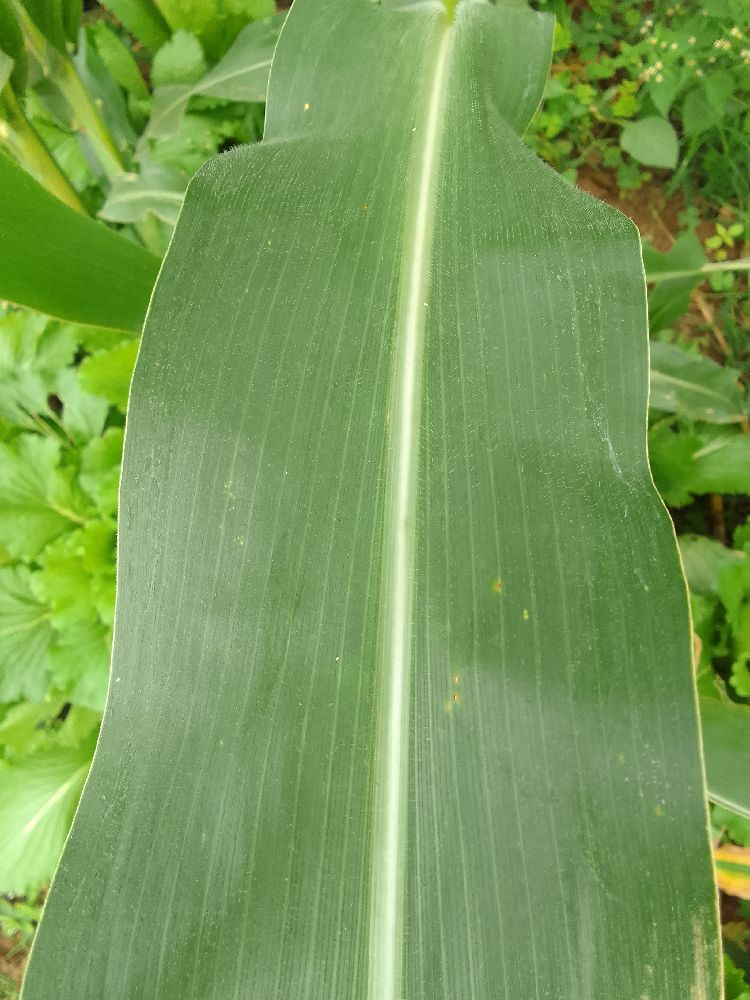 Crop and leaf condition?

maize, healthy
